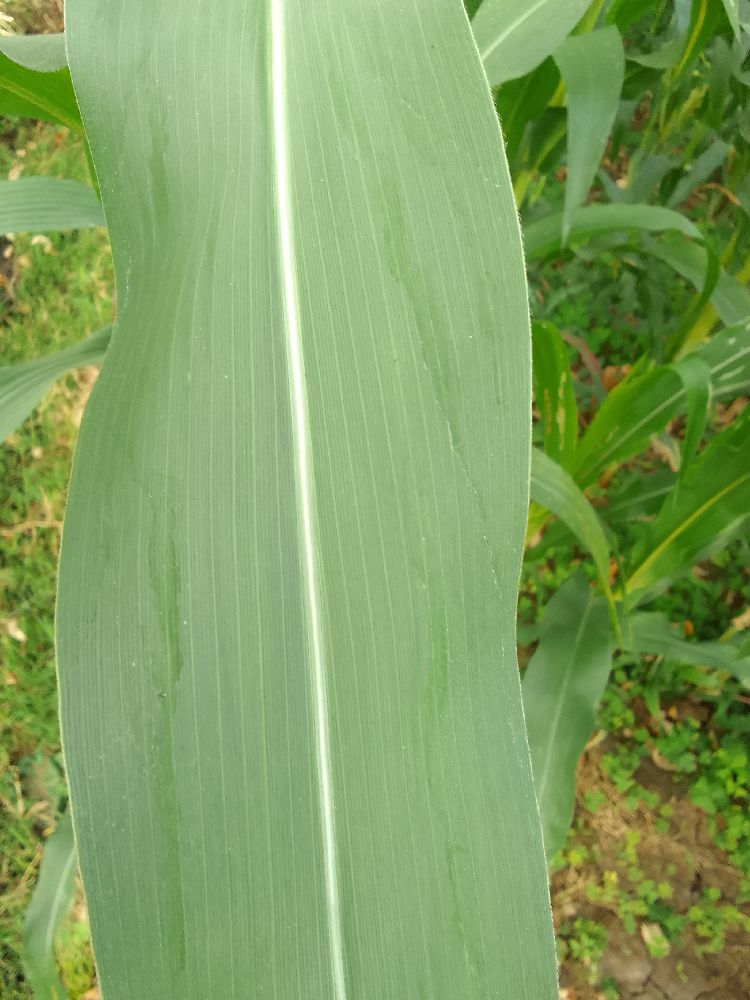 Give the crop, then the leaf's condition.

maize, healthy
